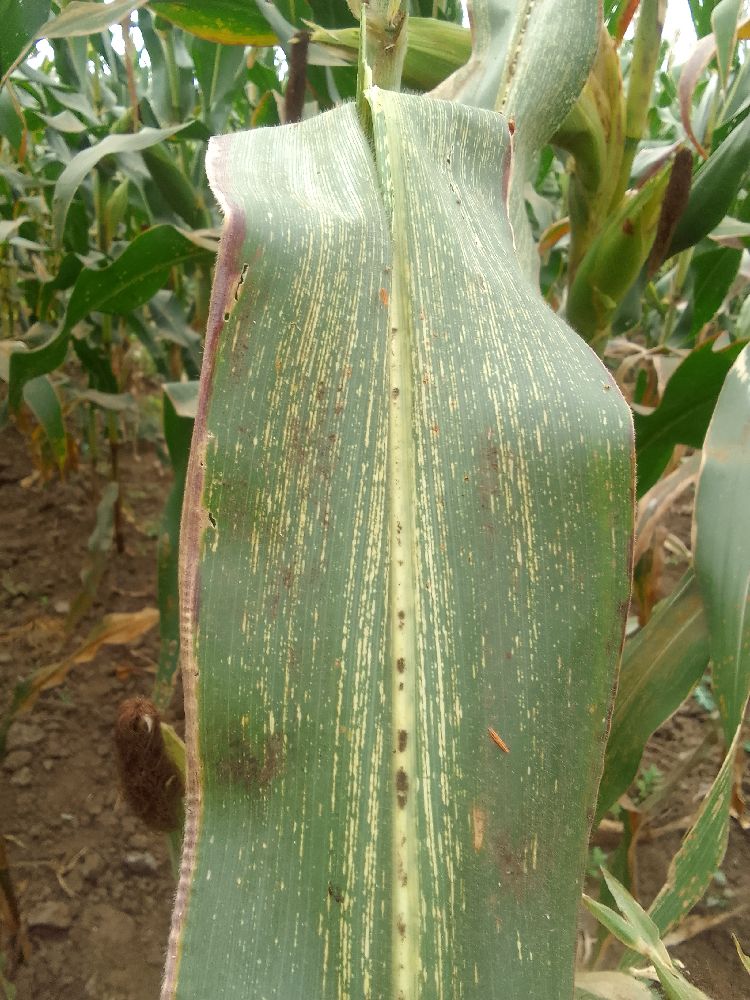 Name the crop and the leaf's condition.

maize, maize streak virus
